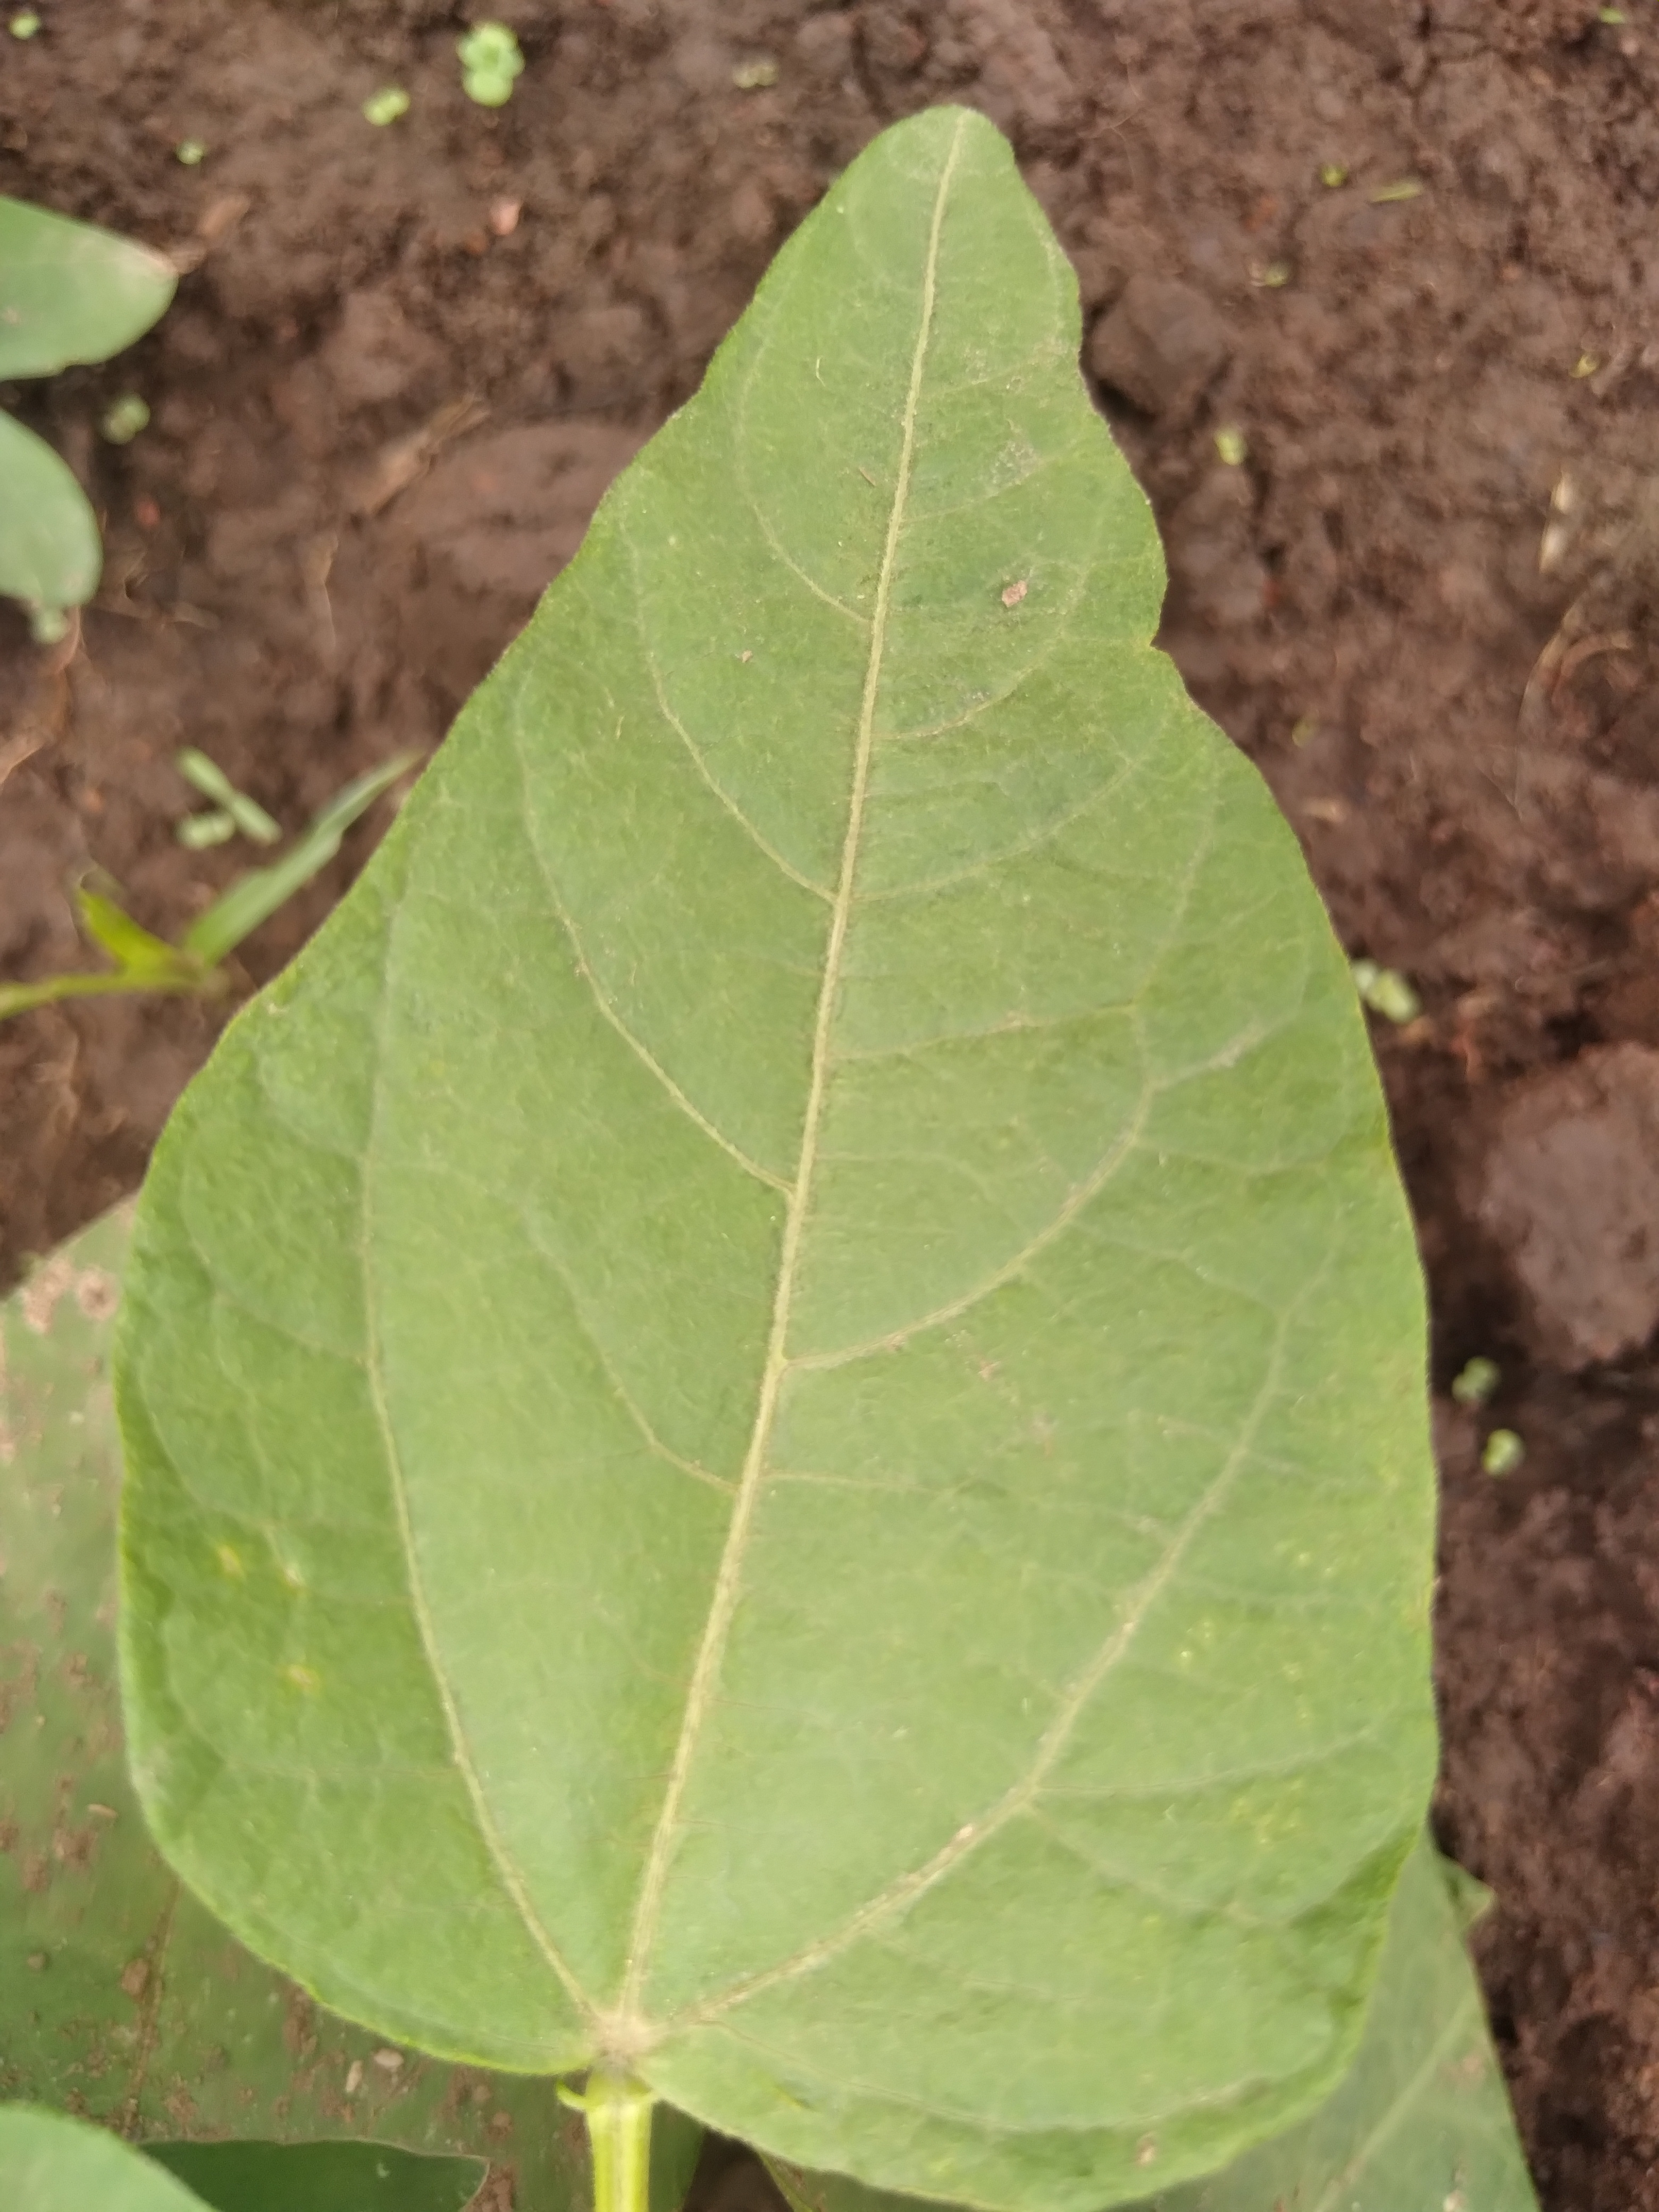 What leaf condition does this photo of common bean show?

healthy
